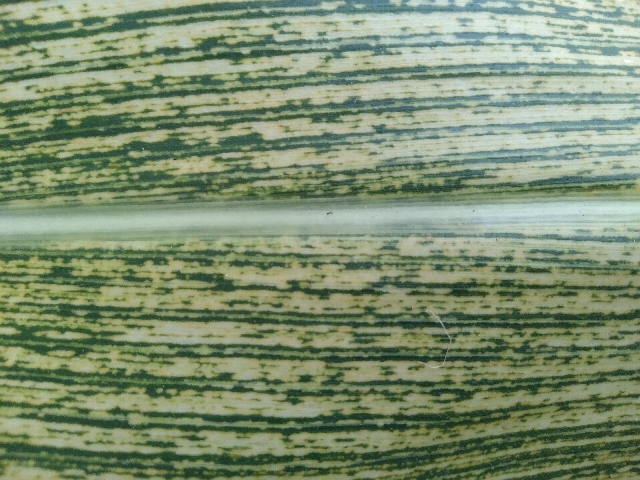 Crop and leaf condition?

maize, maize streak virus
